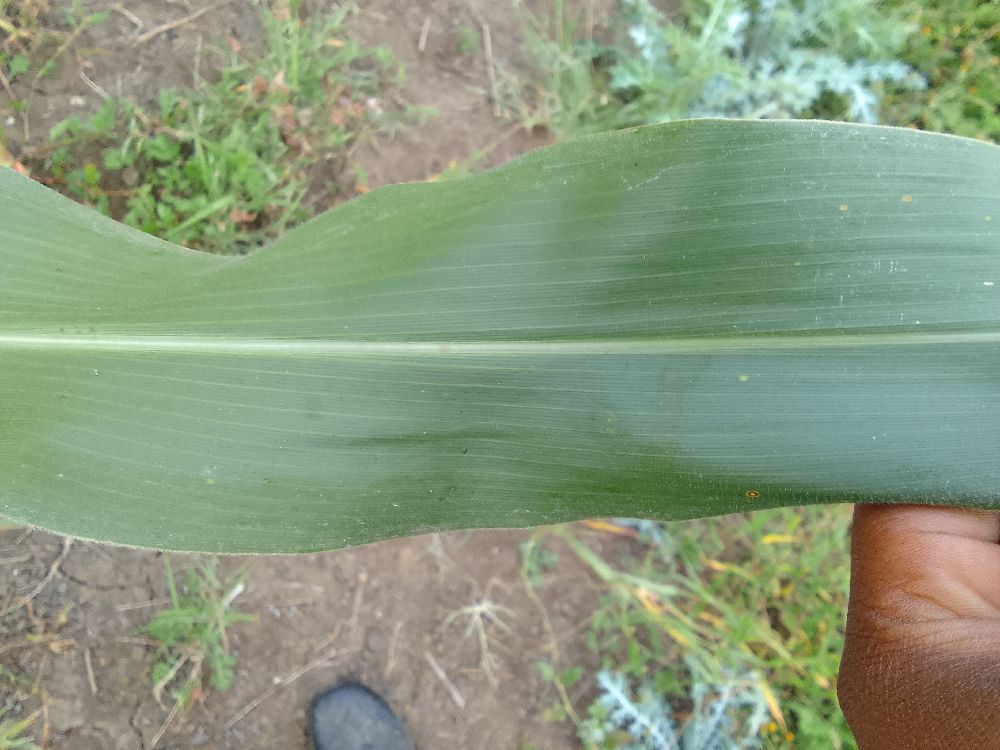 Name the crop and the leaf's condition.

maize, healthy
